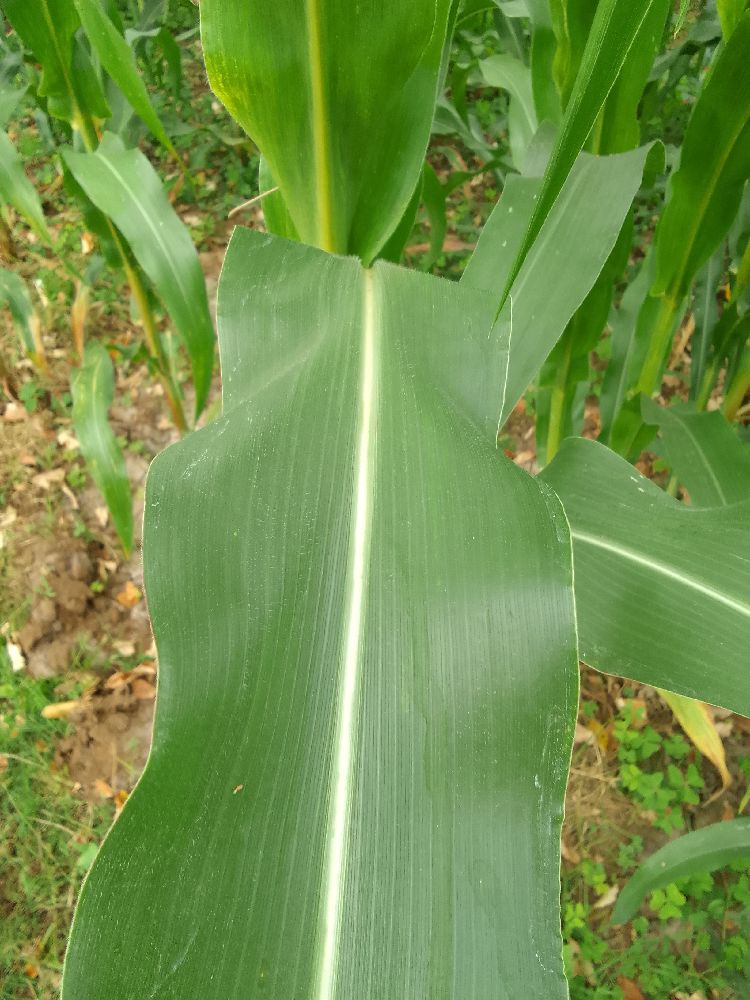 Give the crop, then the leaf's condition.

maize, healthy
